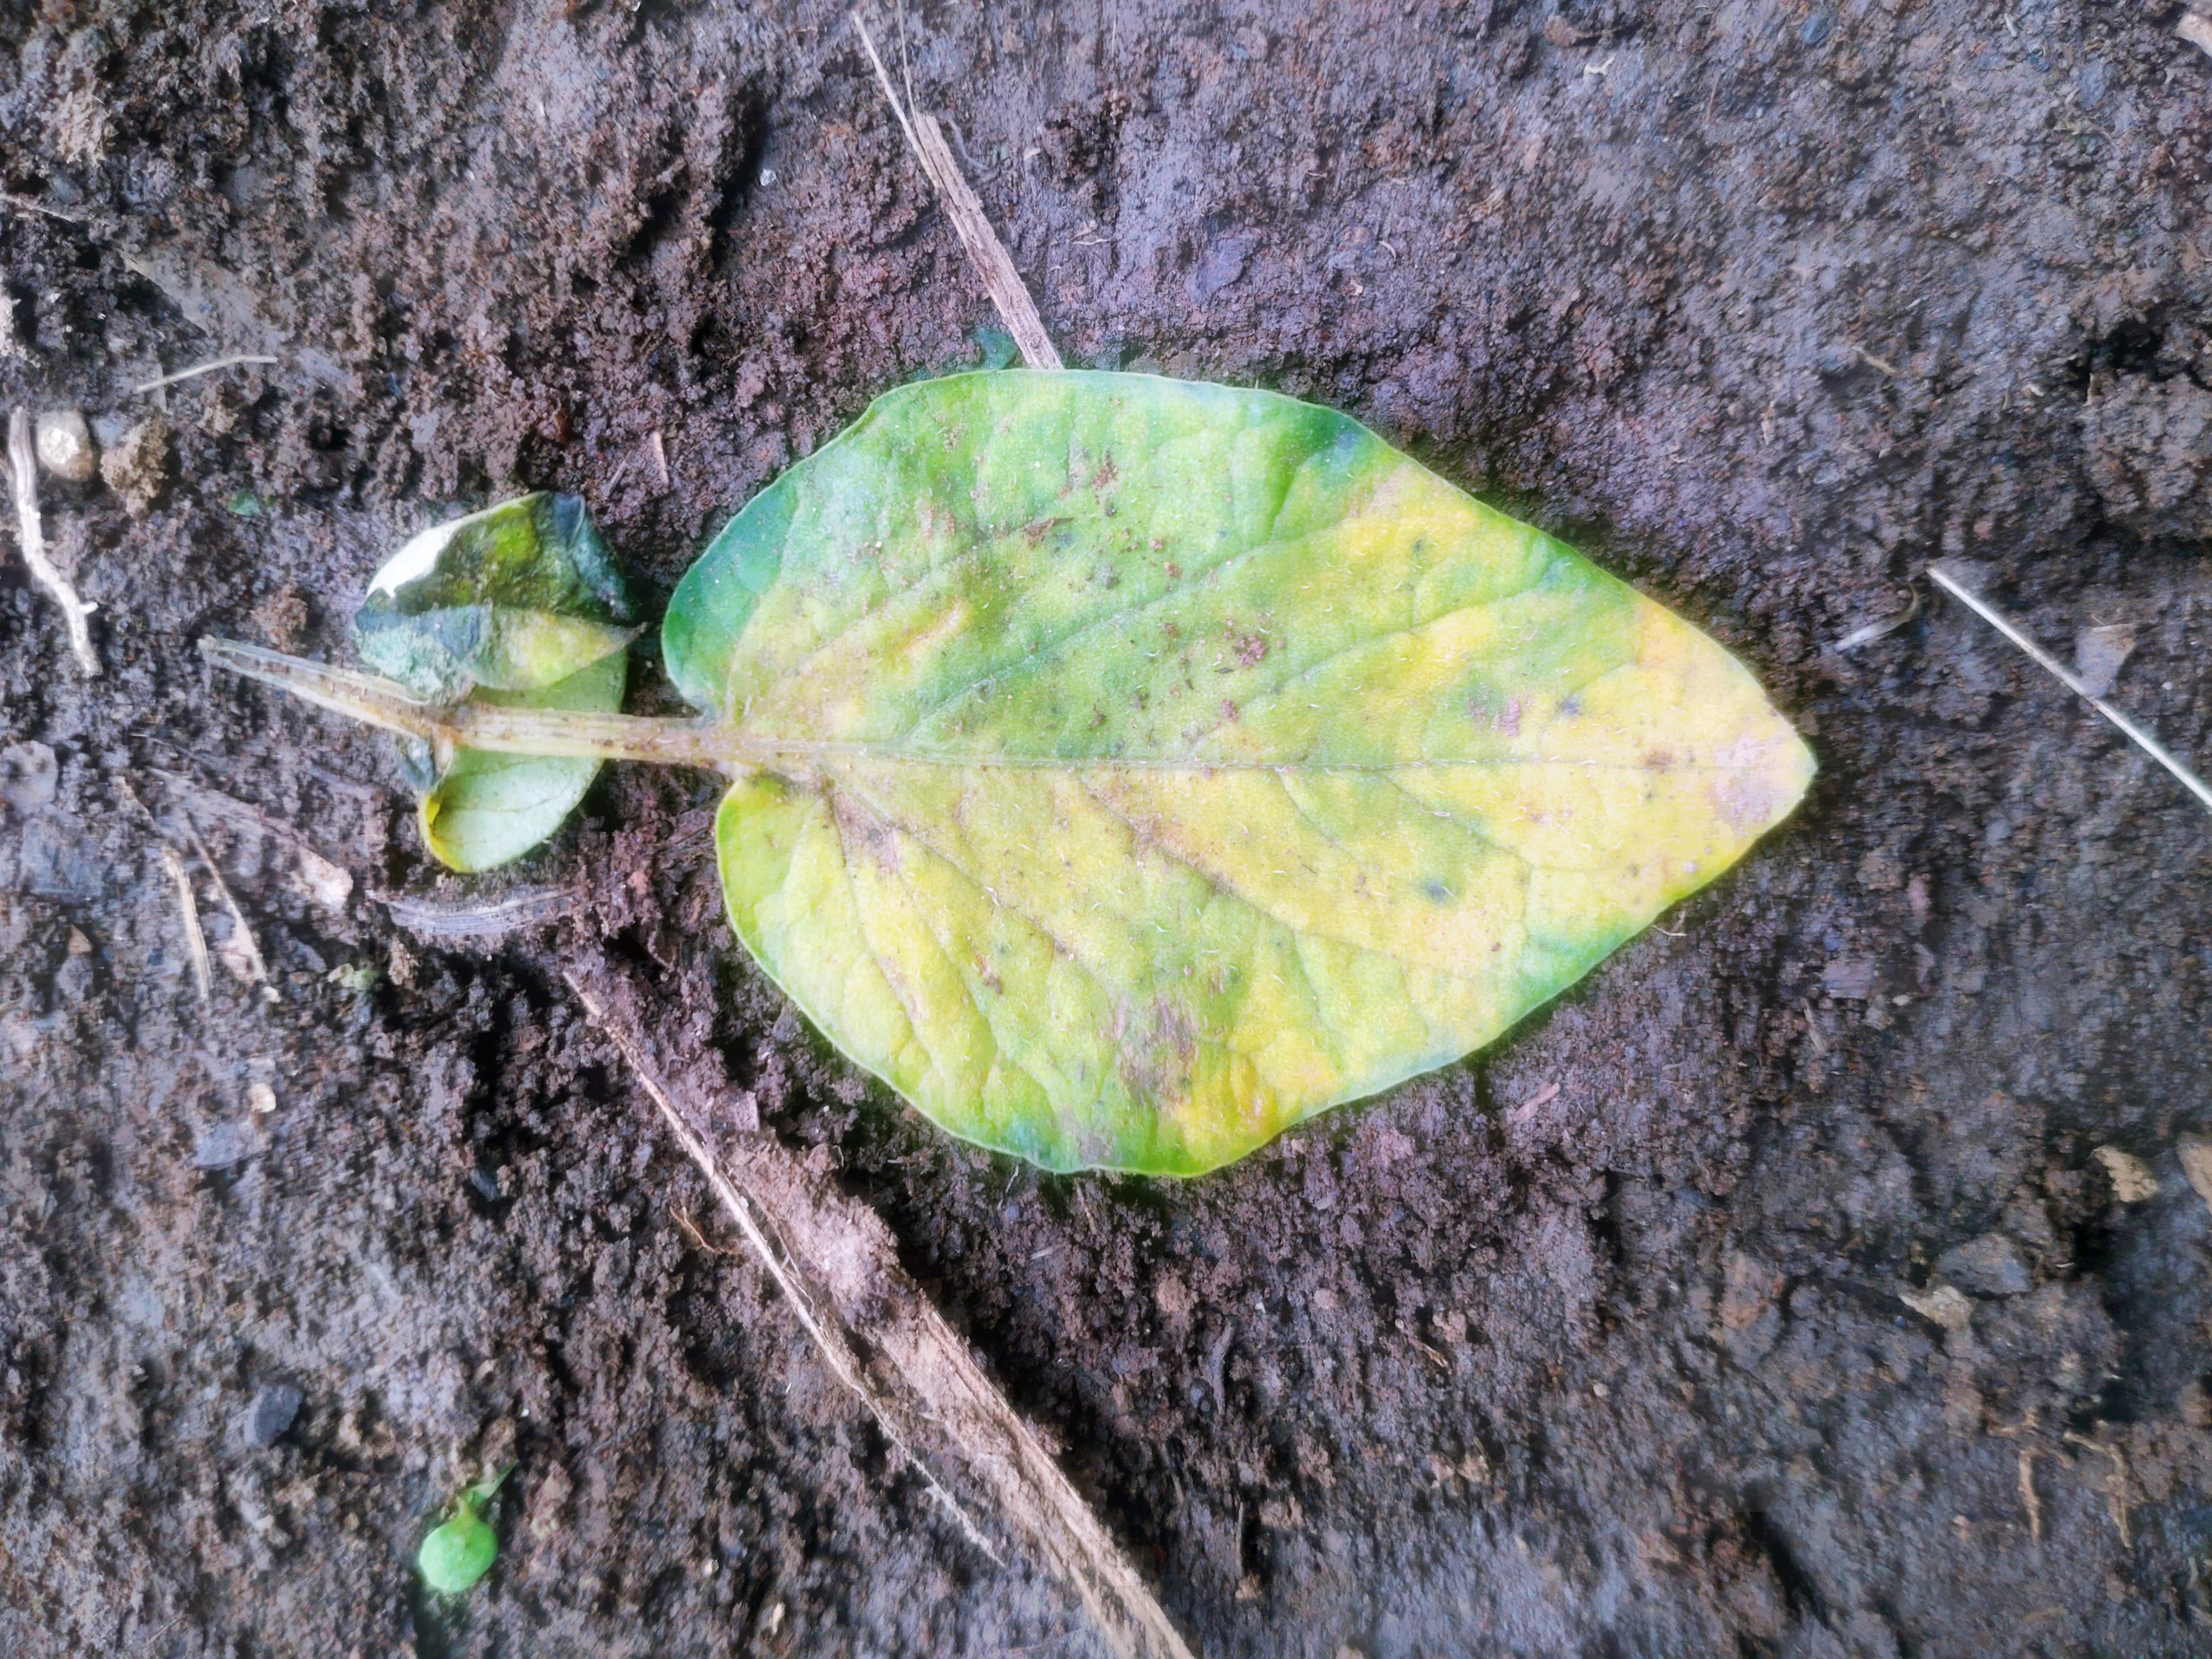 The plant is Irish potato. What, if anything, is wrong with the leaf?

late blight
